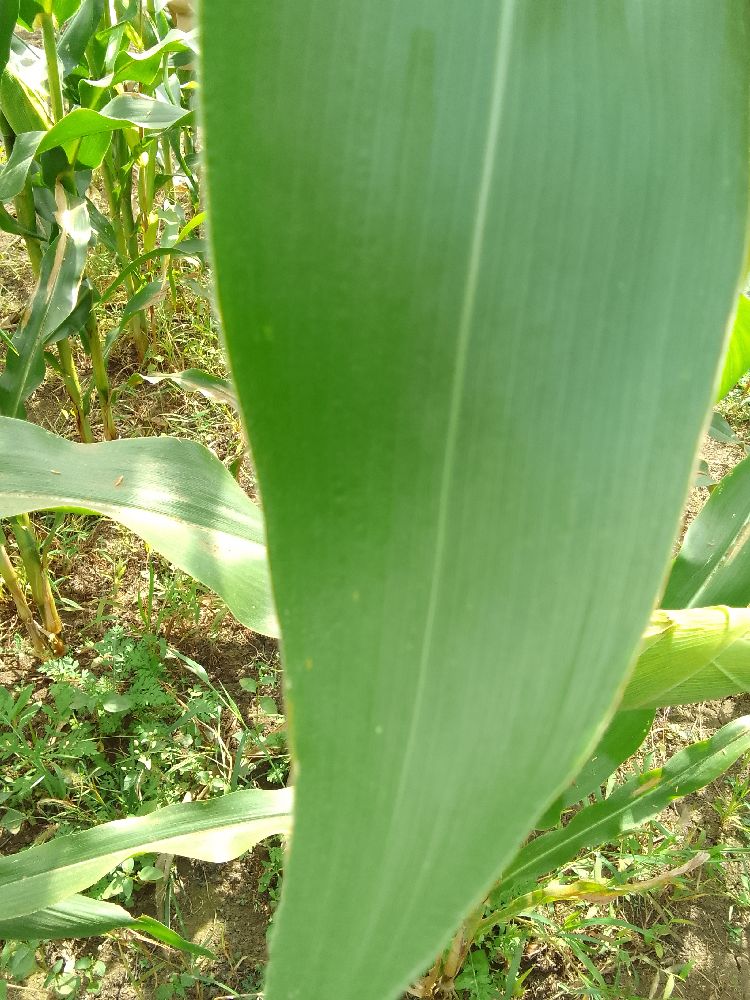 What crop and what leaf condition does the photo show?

maize, healthy
